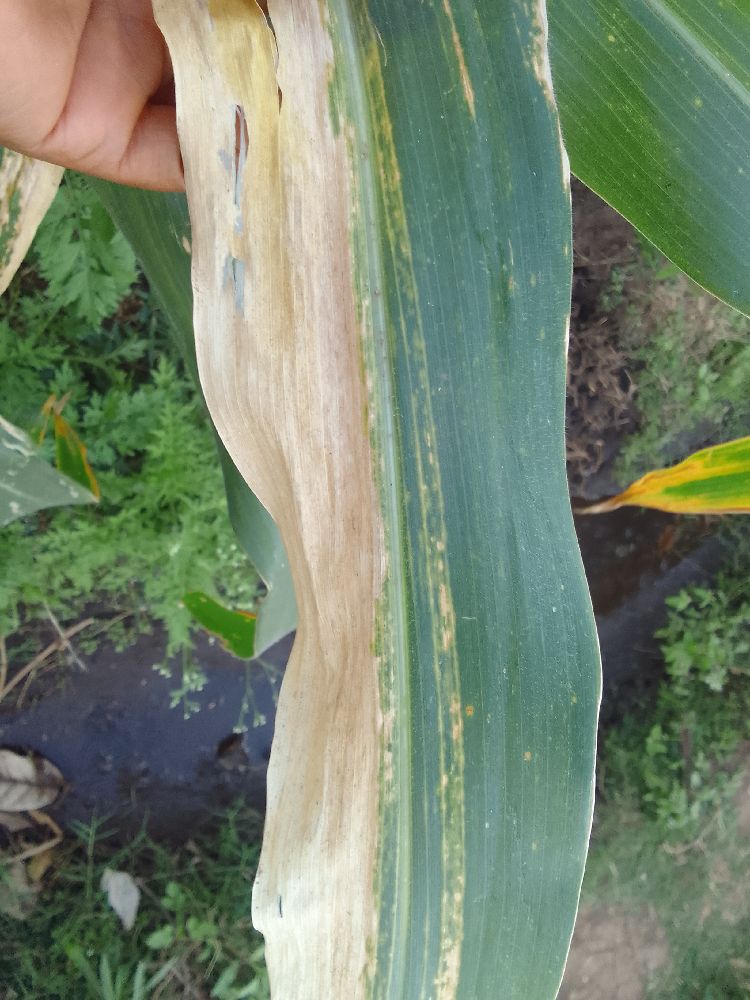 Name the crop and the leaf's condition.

maize, maize lethal necrosis
